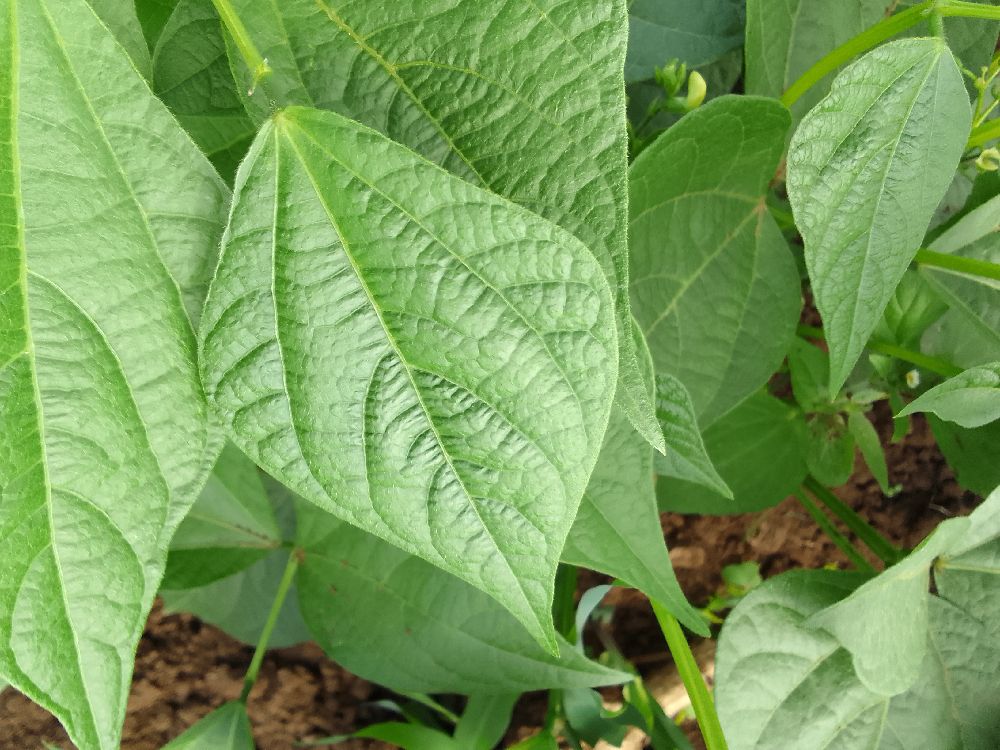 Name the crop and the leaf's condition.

common bean, healthy
